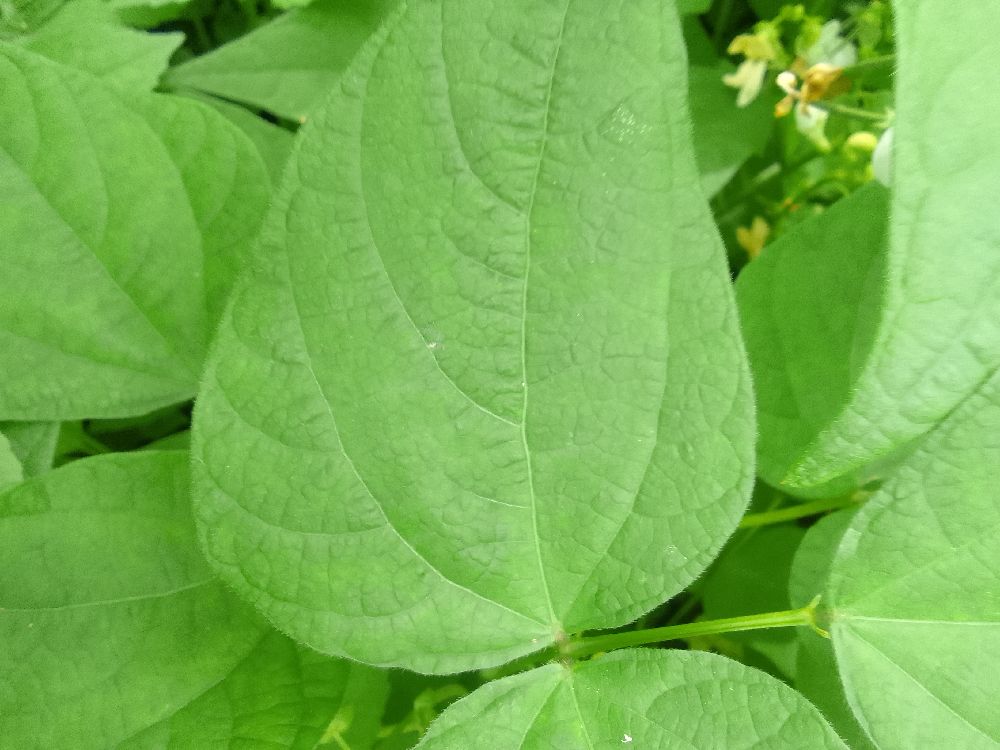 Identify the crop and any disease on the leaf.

common bean, healthy
